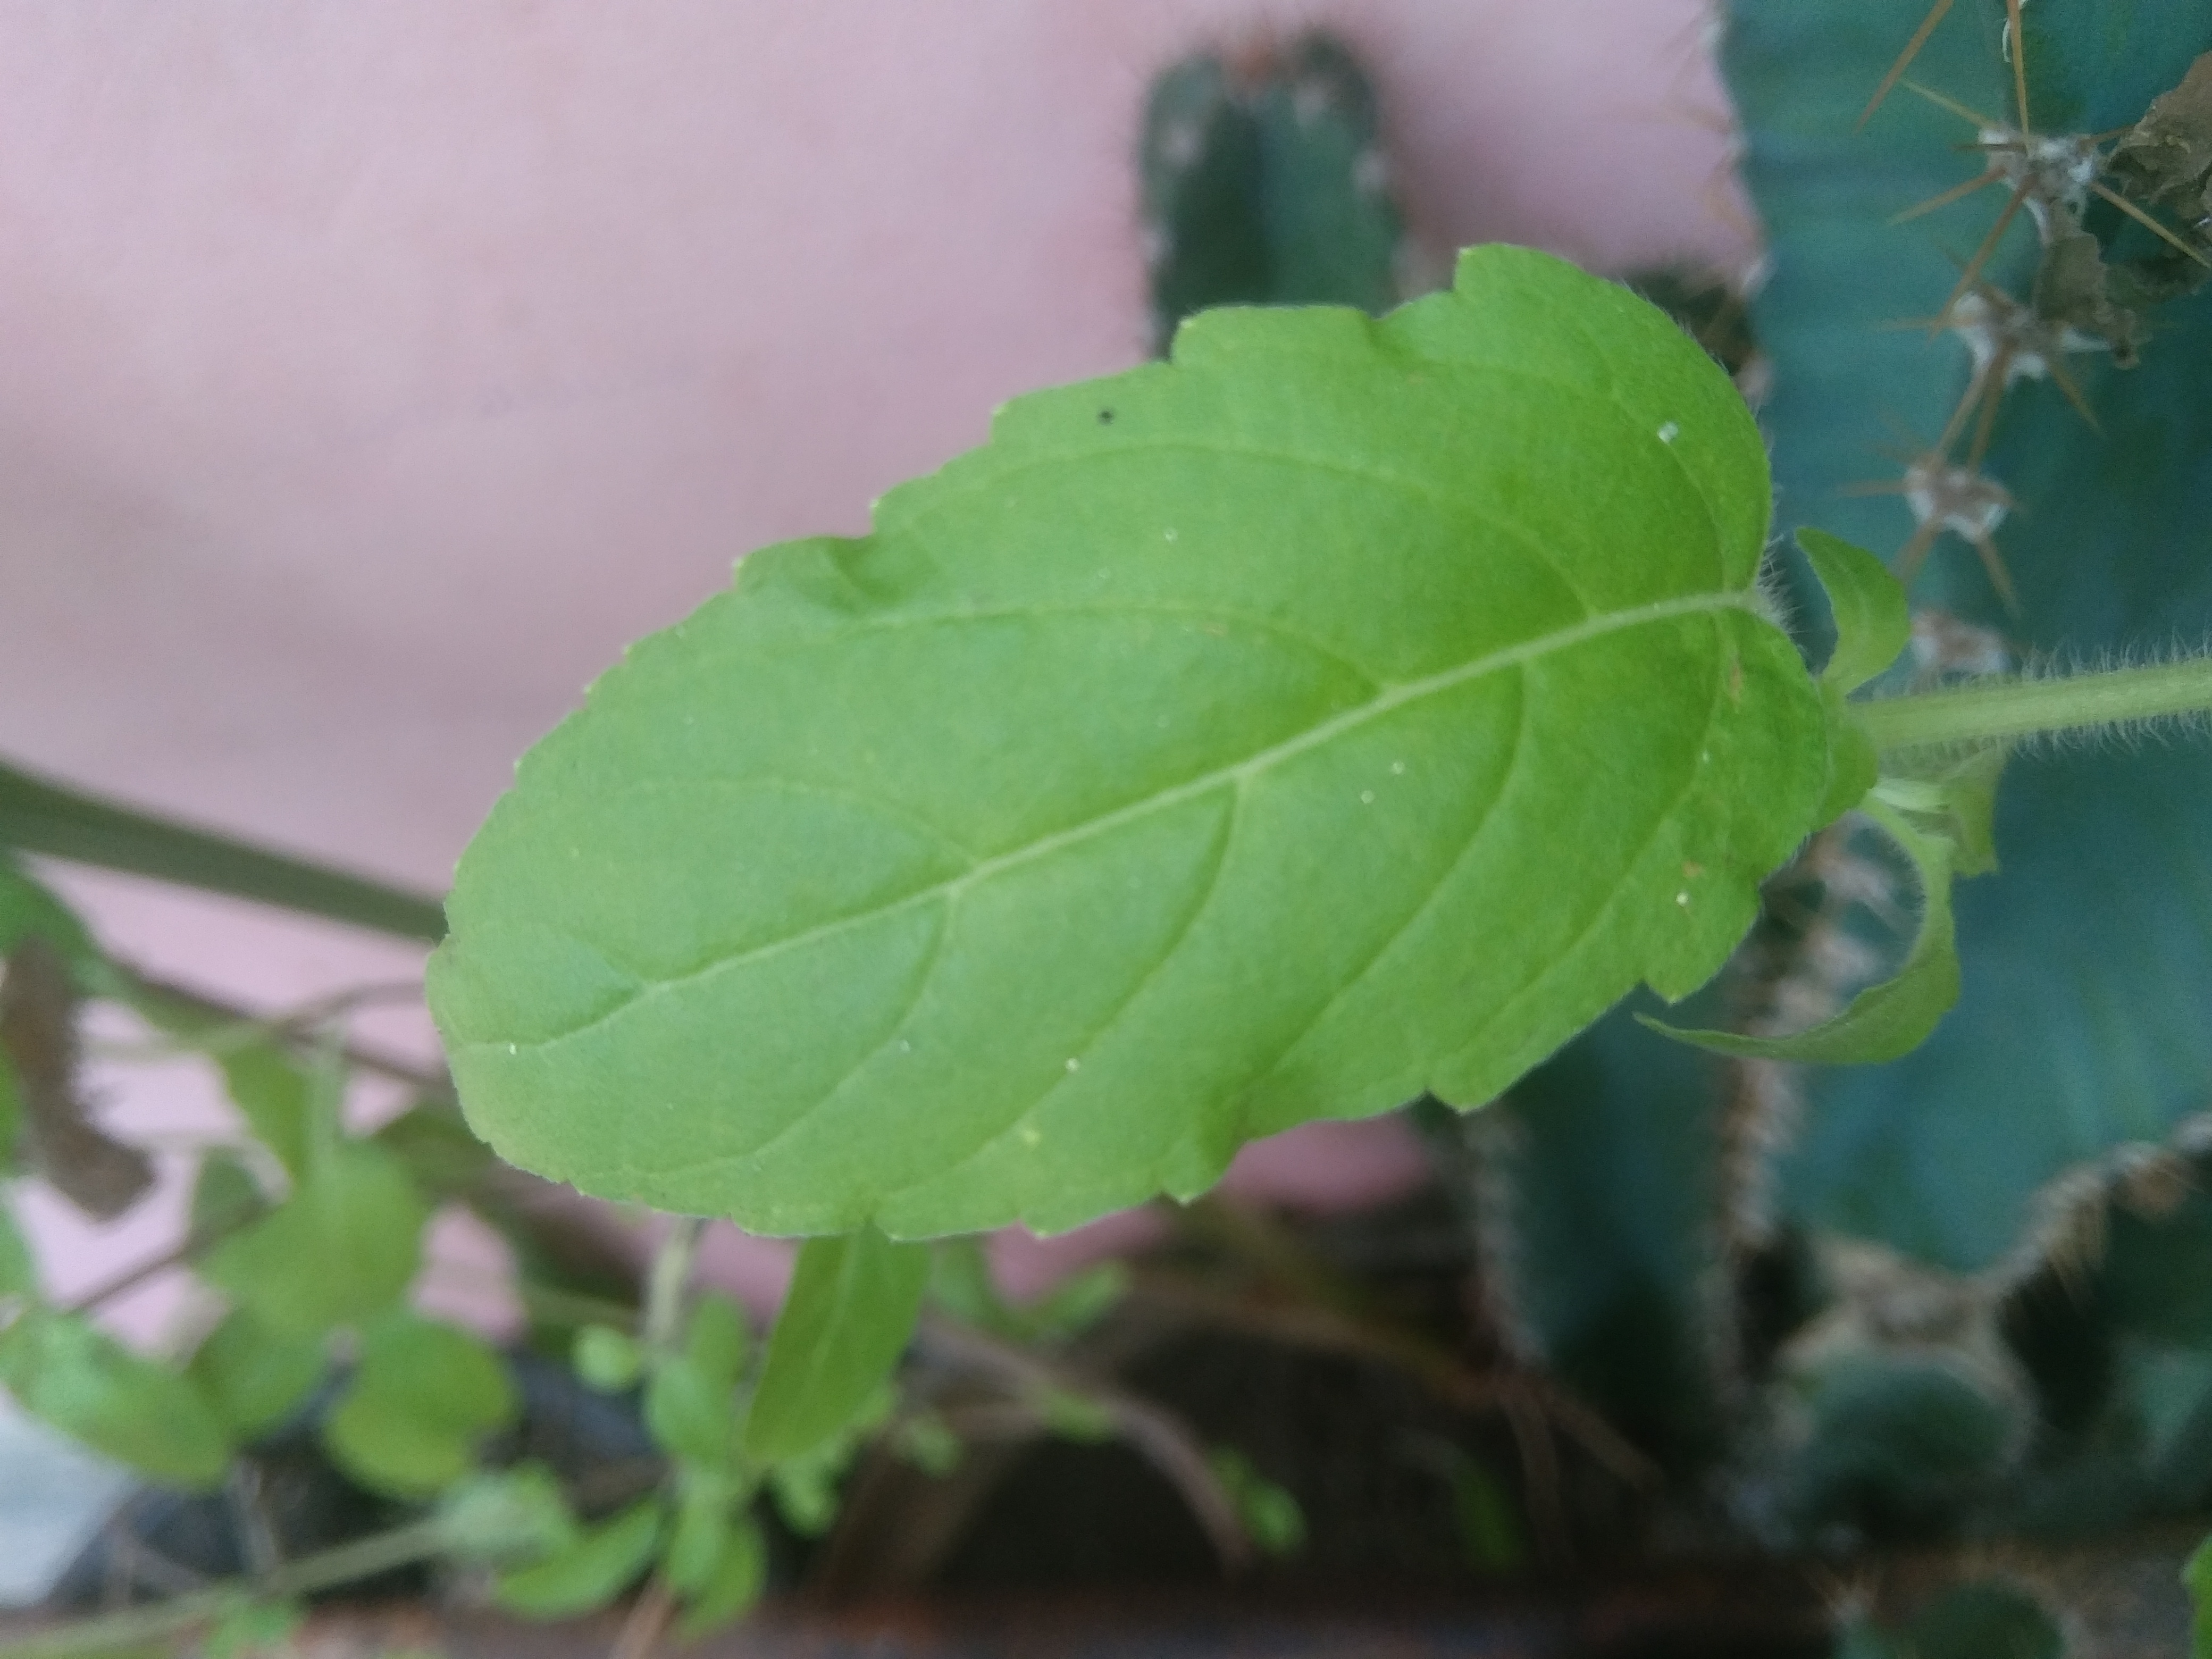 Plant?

tulshi
